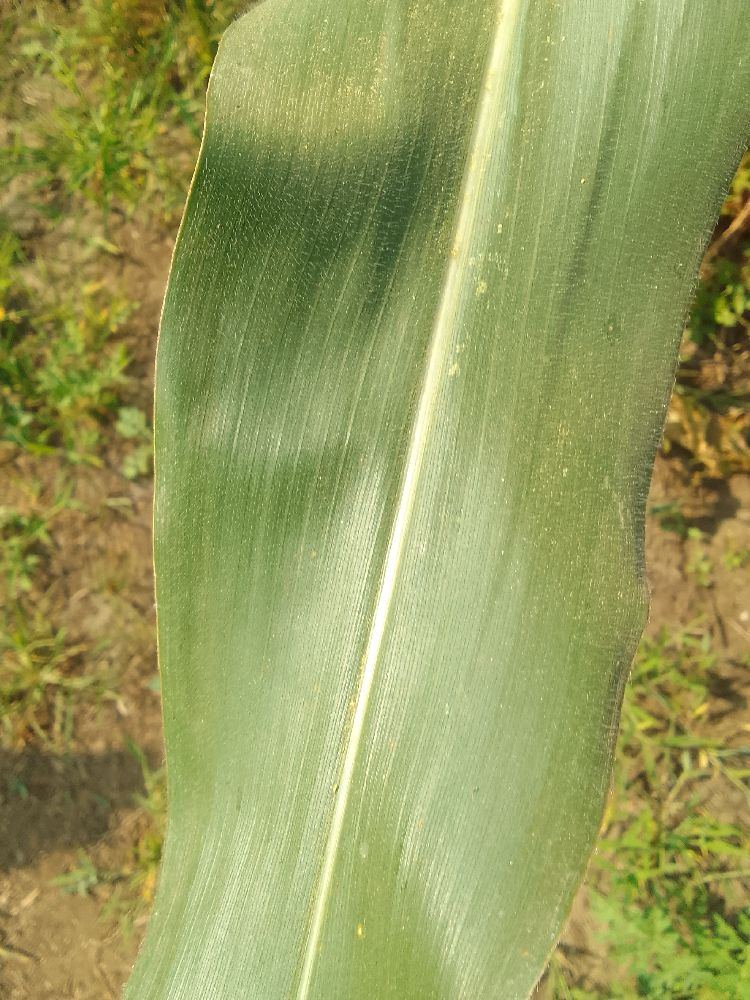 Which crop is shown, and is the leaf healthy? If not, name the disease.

maize, healthy
